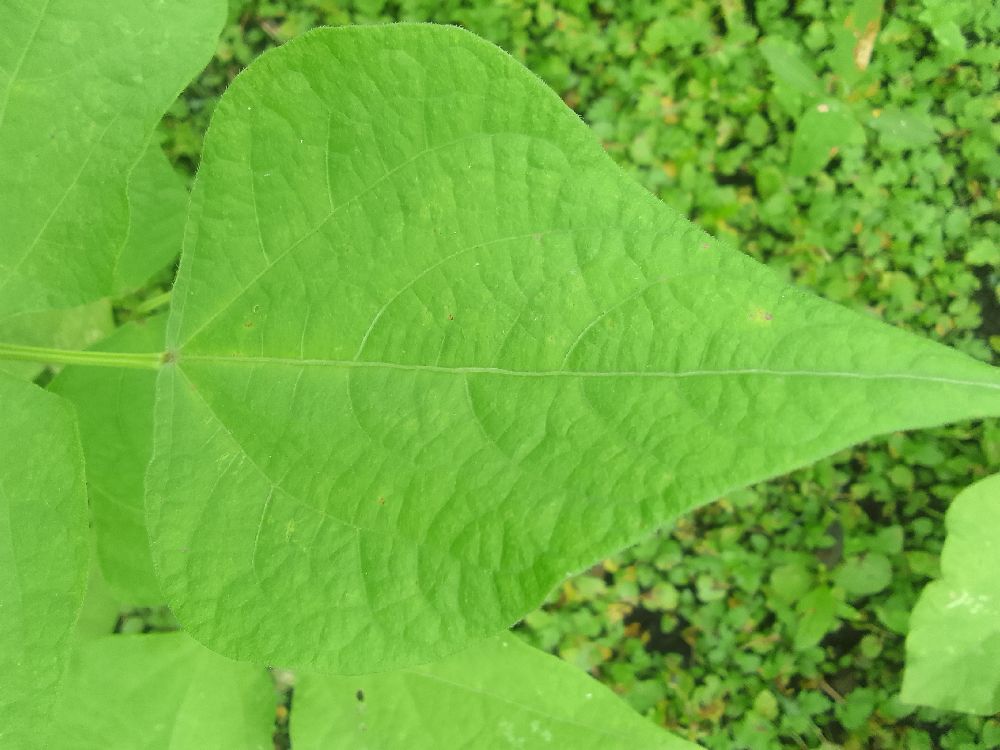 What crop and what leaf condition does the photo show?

common bean, healthy
